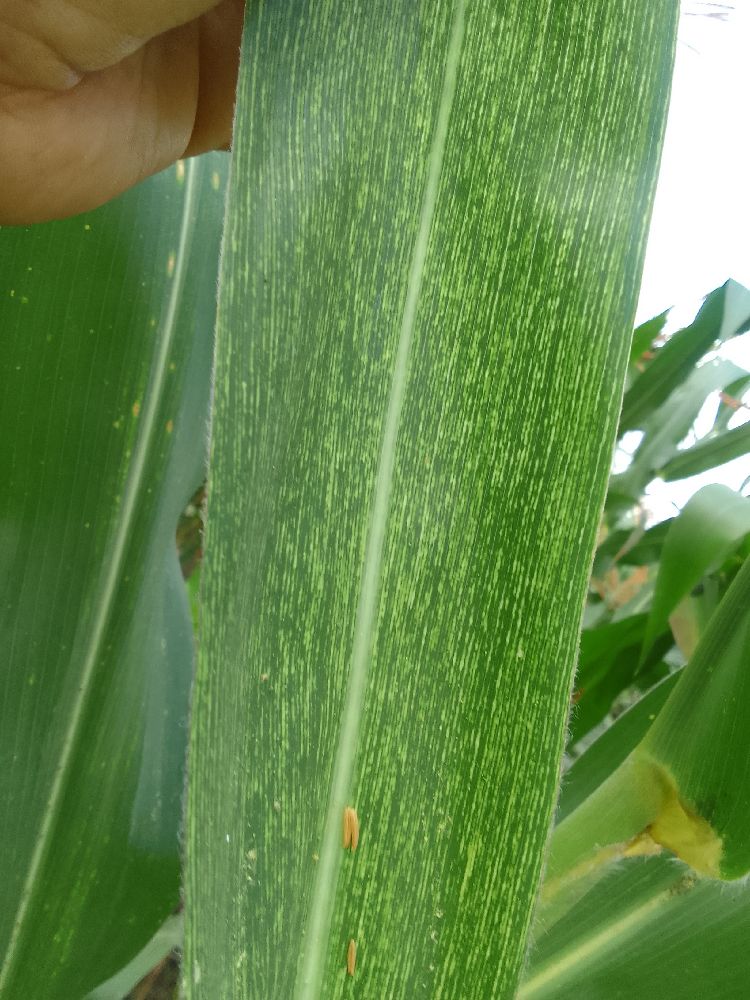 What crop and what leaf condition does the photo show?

maize, maize streak virus
